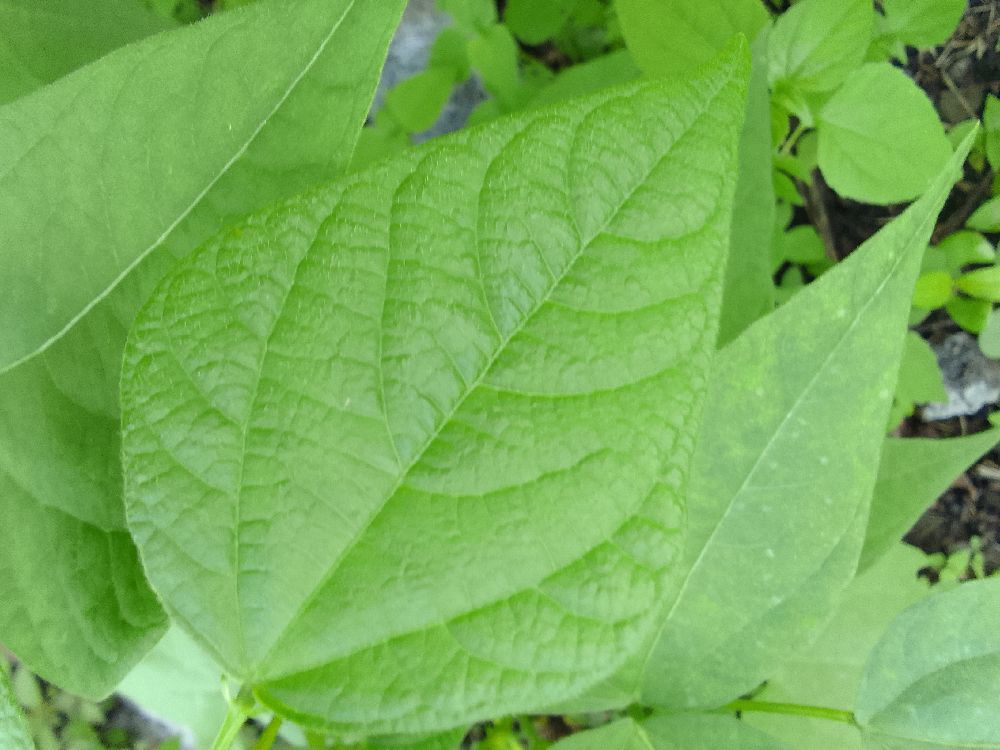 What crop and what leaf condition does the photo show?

common bean, healthy
